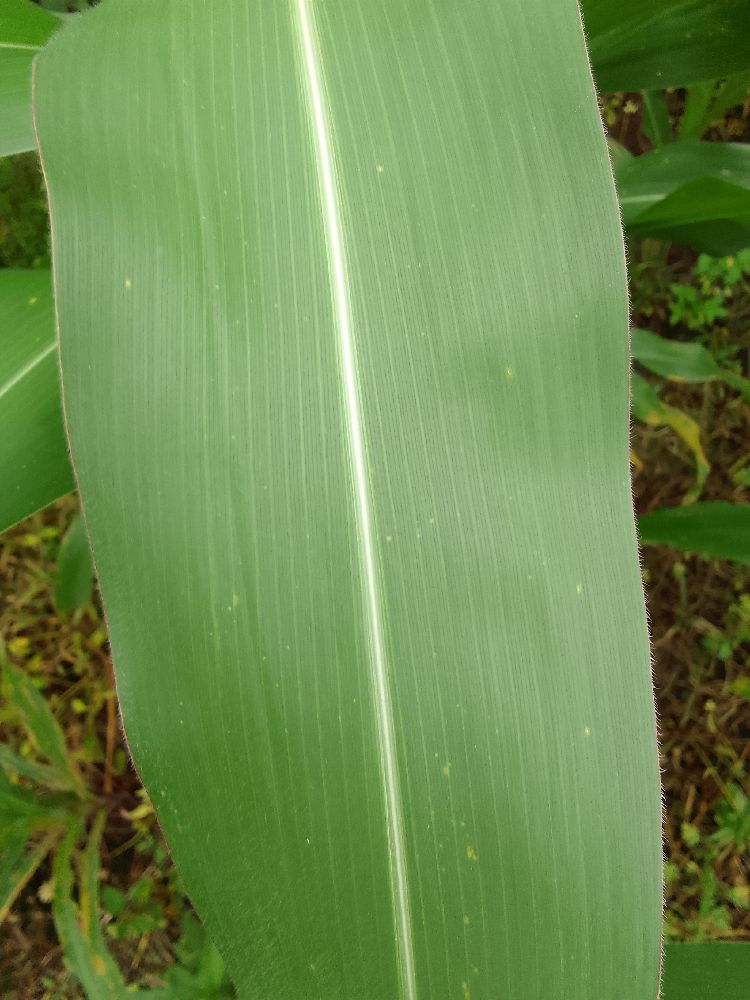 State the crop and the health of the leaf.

maize, healthy
